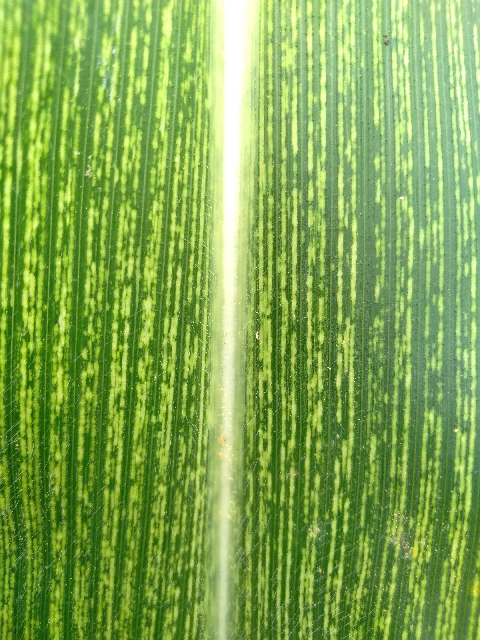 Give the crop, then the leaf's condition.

maize, maize streak virus
